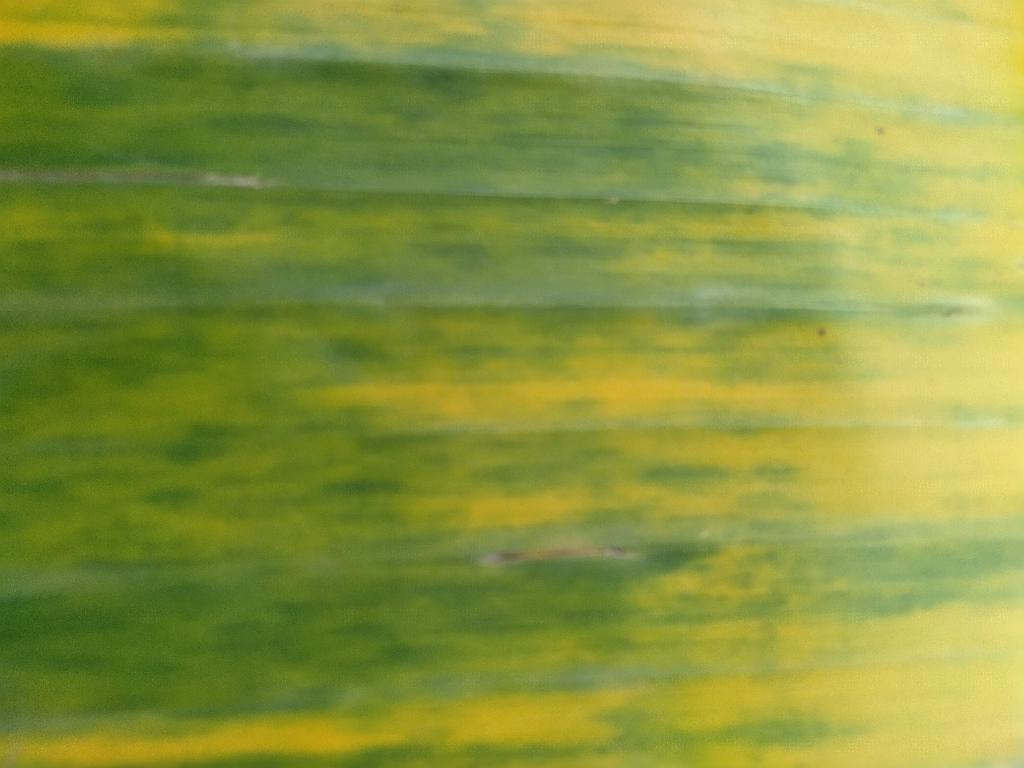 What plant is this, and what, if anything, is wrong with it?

banana, fusarium wilt race 1
